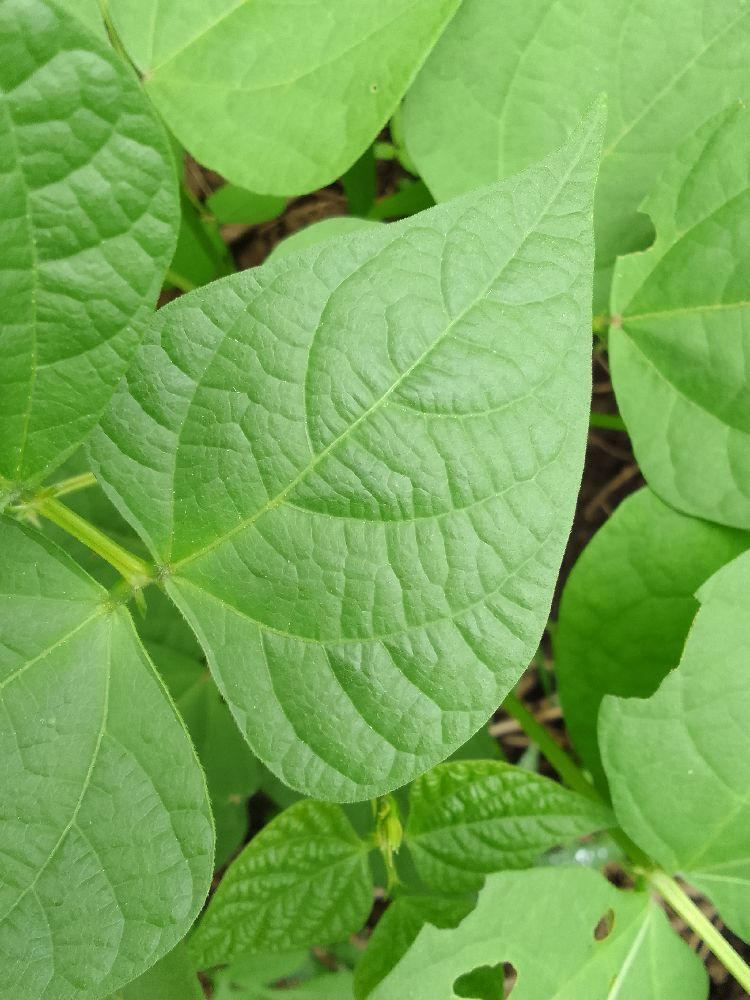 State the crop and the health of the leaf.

common bean, healthy
